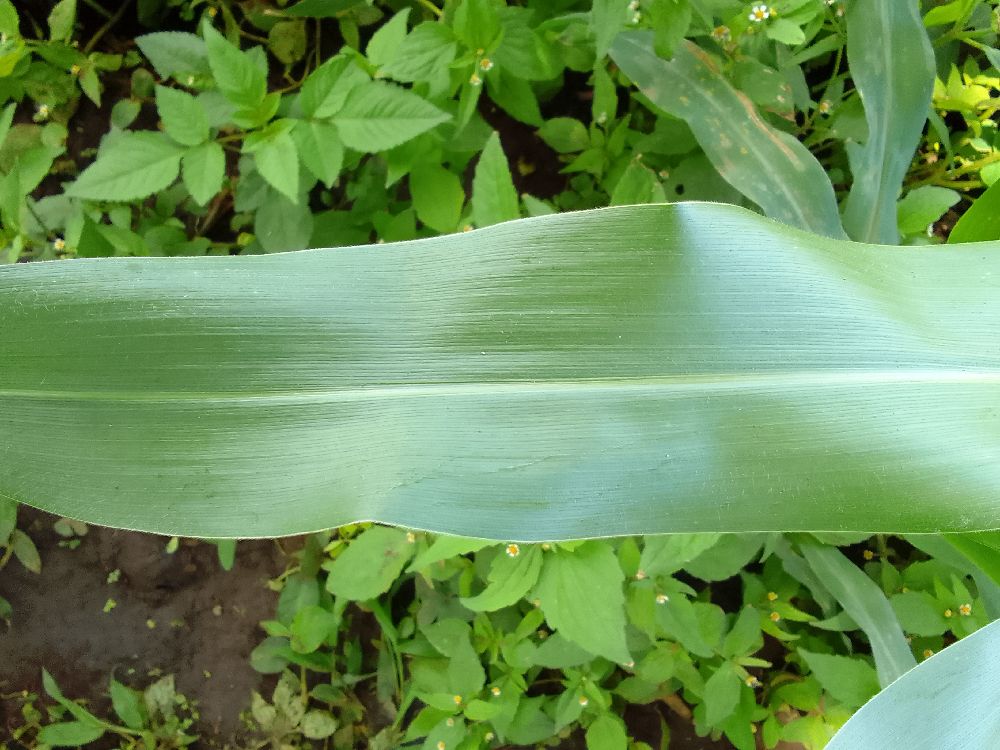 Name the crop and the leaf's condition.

maize, healthy
